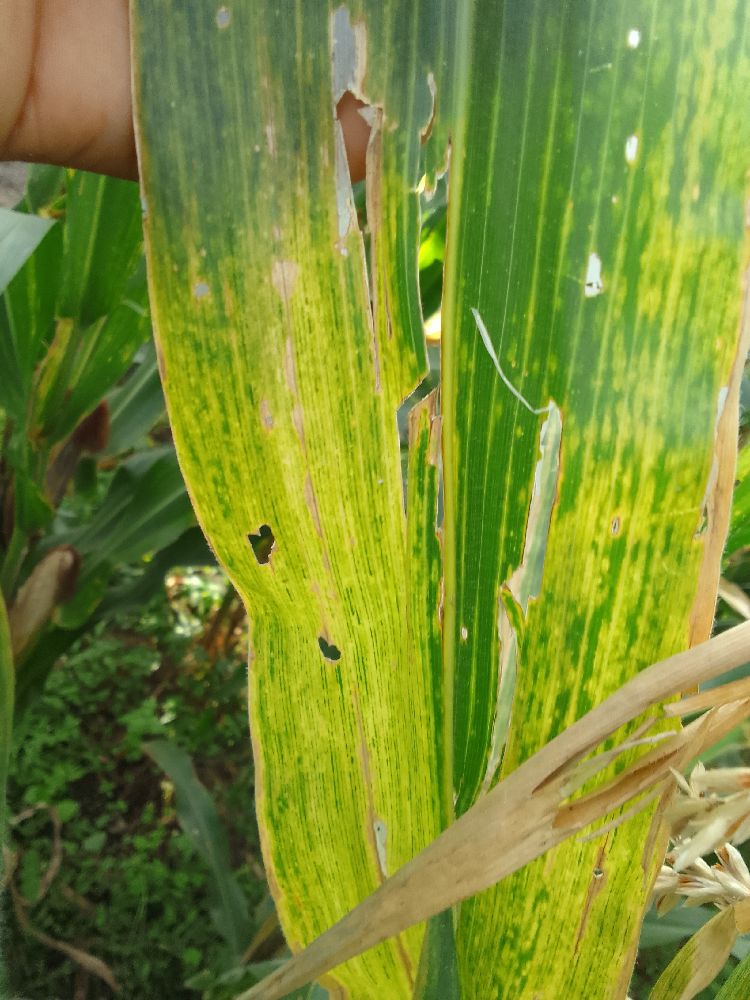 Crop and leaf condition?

maize, maize lethal necrosis
